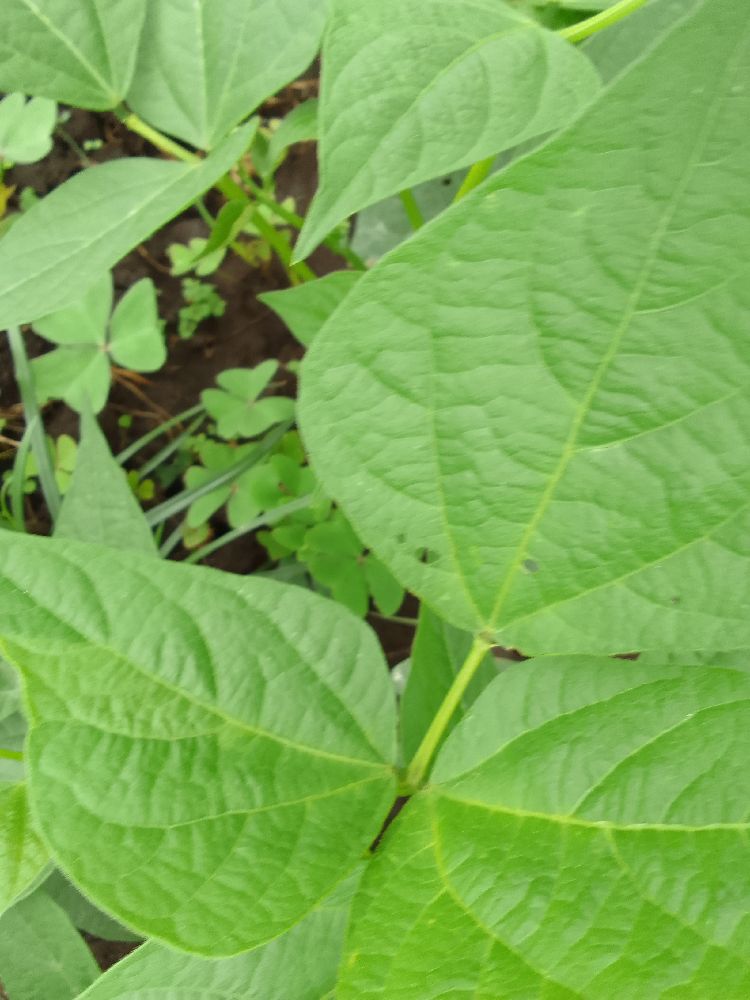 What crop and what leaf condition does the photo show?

common bean, healthy
